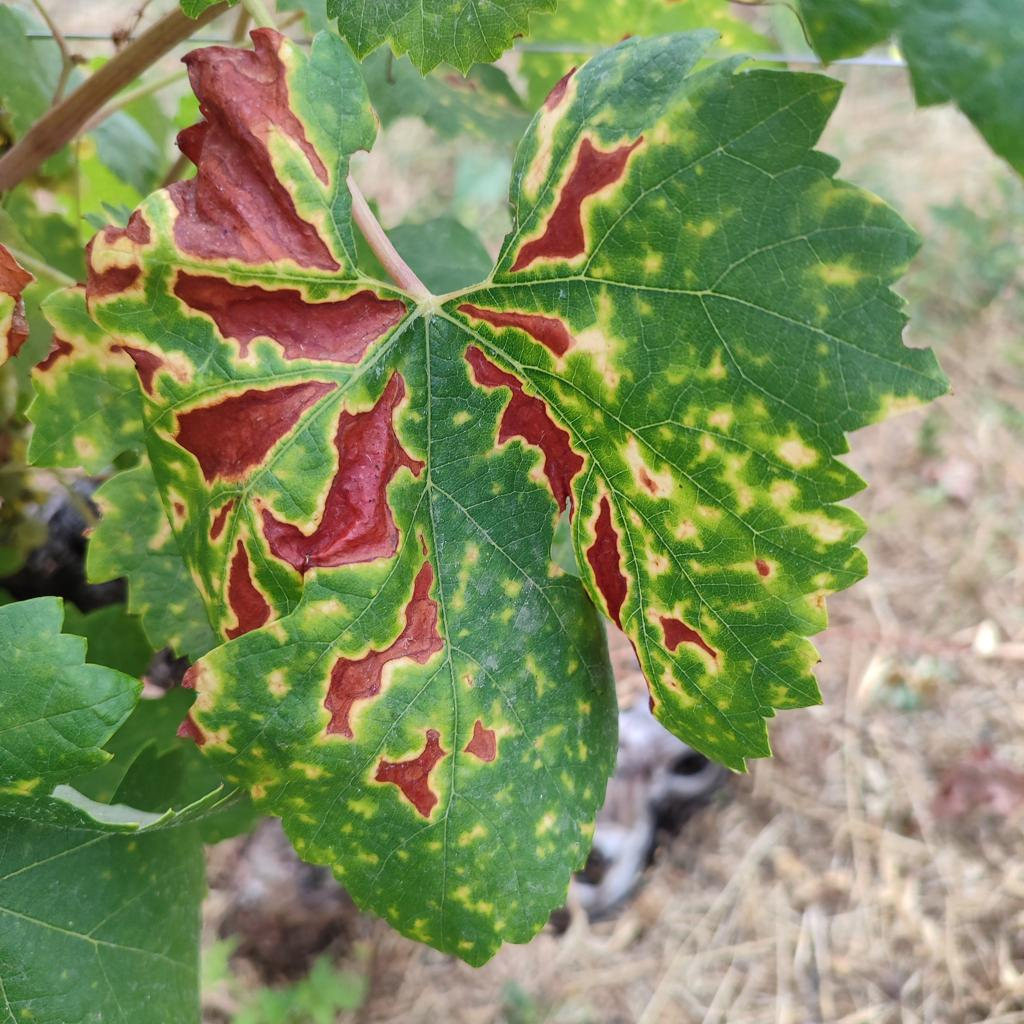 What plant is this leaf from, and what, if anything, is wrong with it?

grapevine, esca complex
